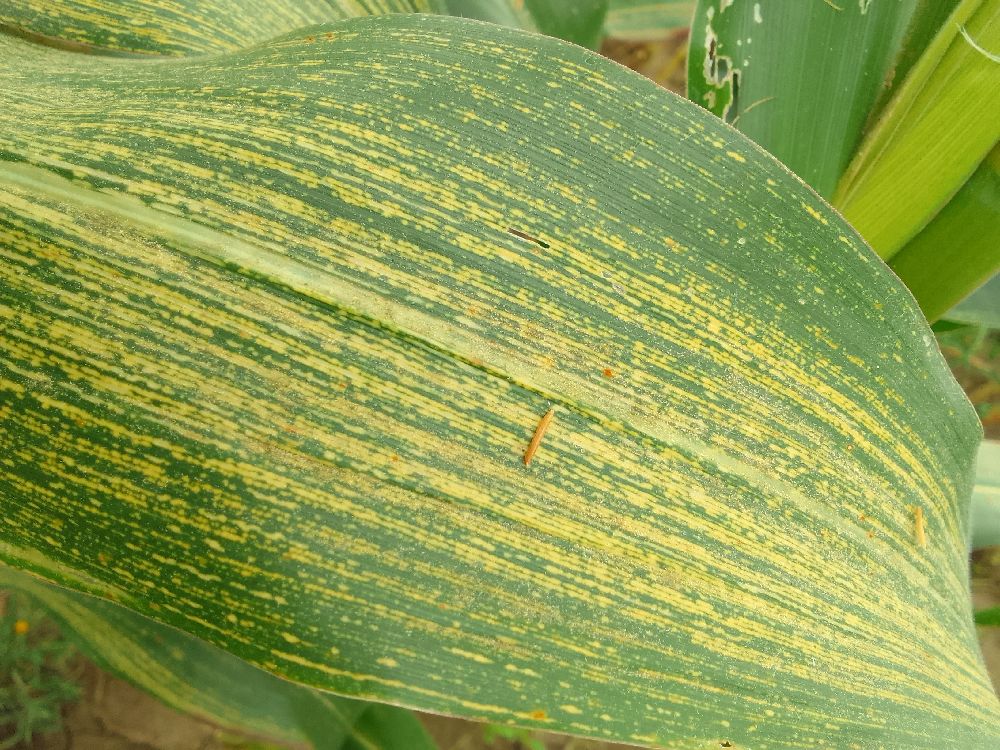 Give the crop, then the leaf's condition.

maize, maize streak virus
